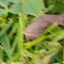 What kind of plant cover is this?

unstructured weed
